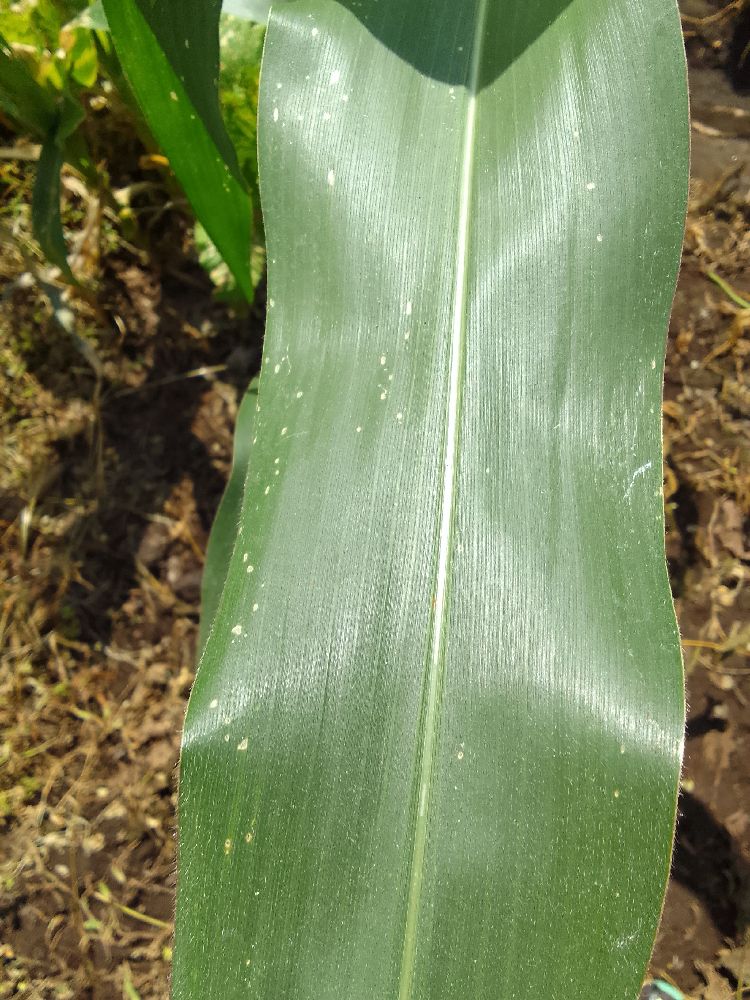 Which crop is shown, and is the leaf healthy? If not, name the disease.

maize, healthy
